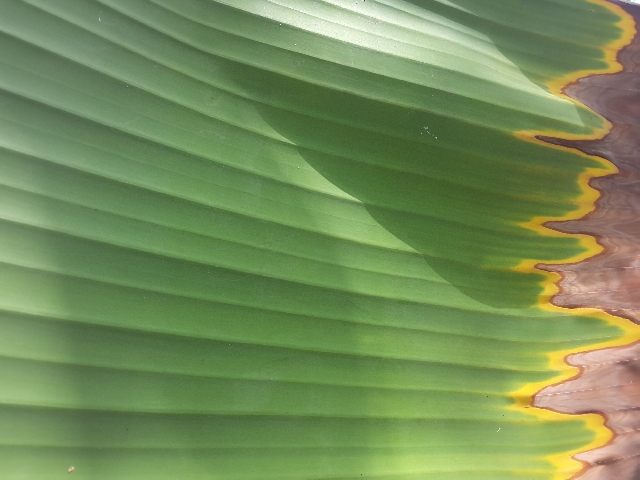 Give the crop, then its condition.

banana, fusarium wilt race 1
